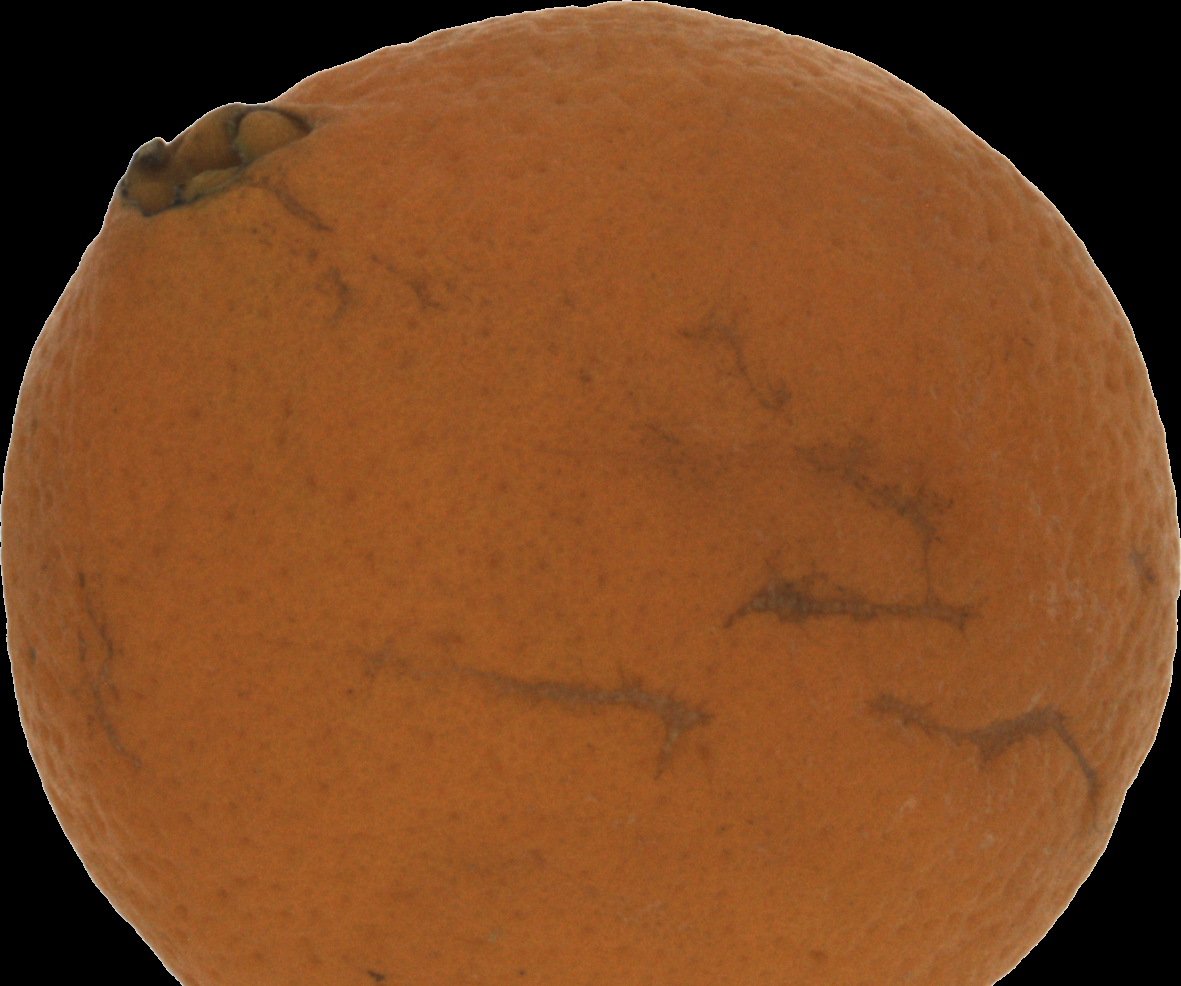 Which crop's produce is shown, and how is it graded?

orange, bad
